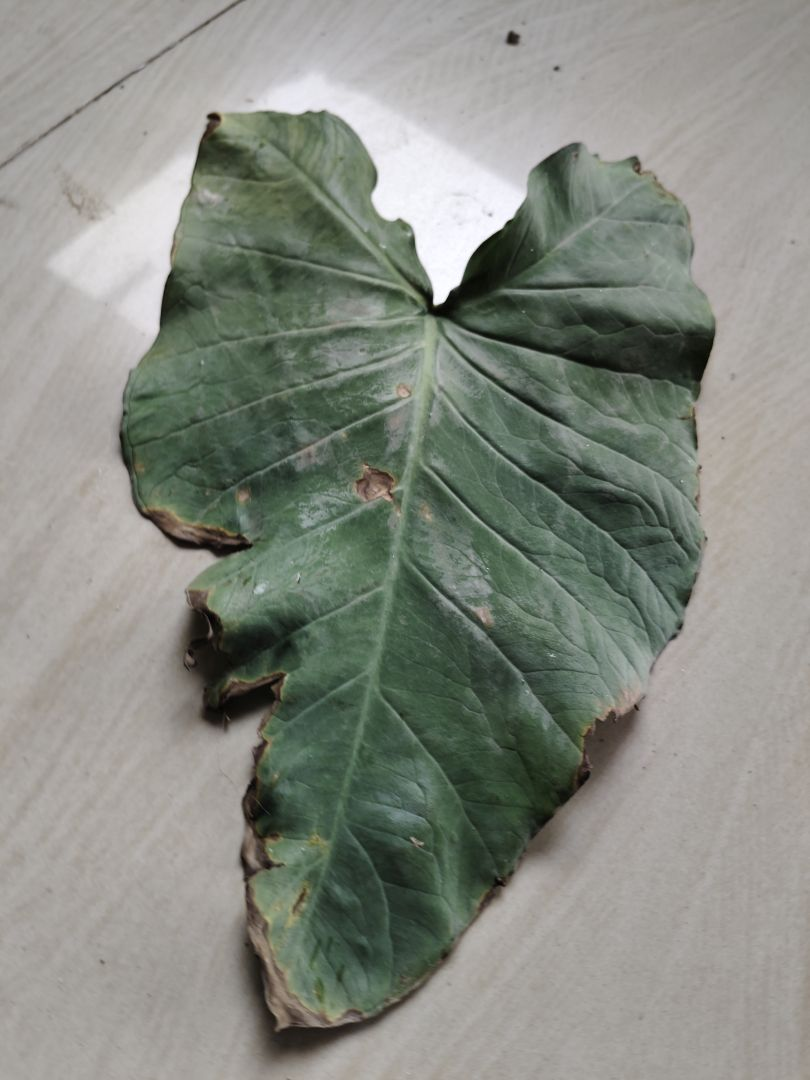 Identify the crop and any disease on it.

taro, leaf blight
